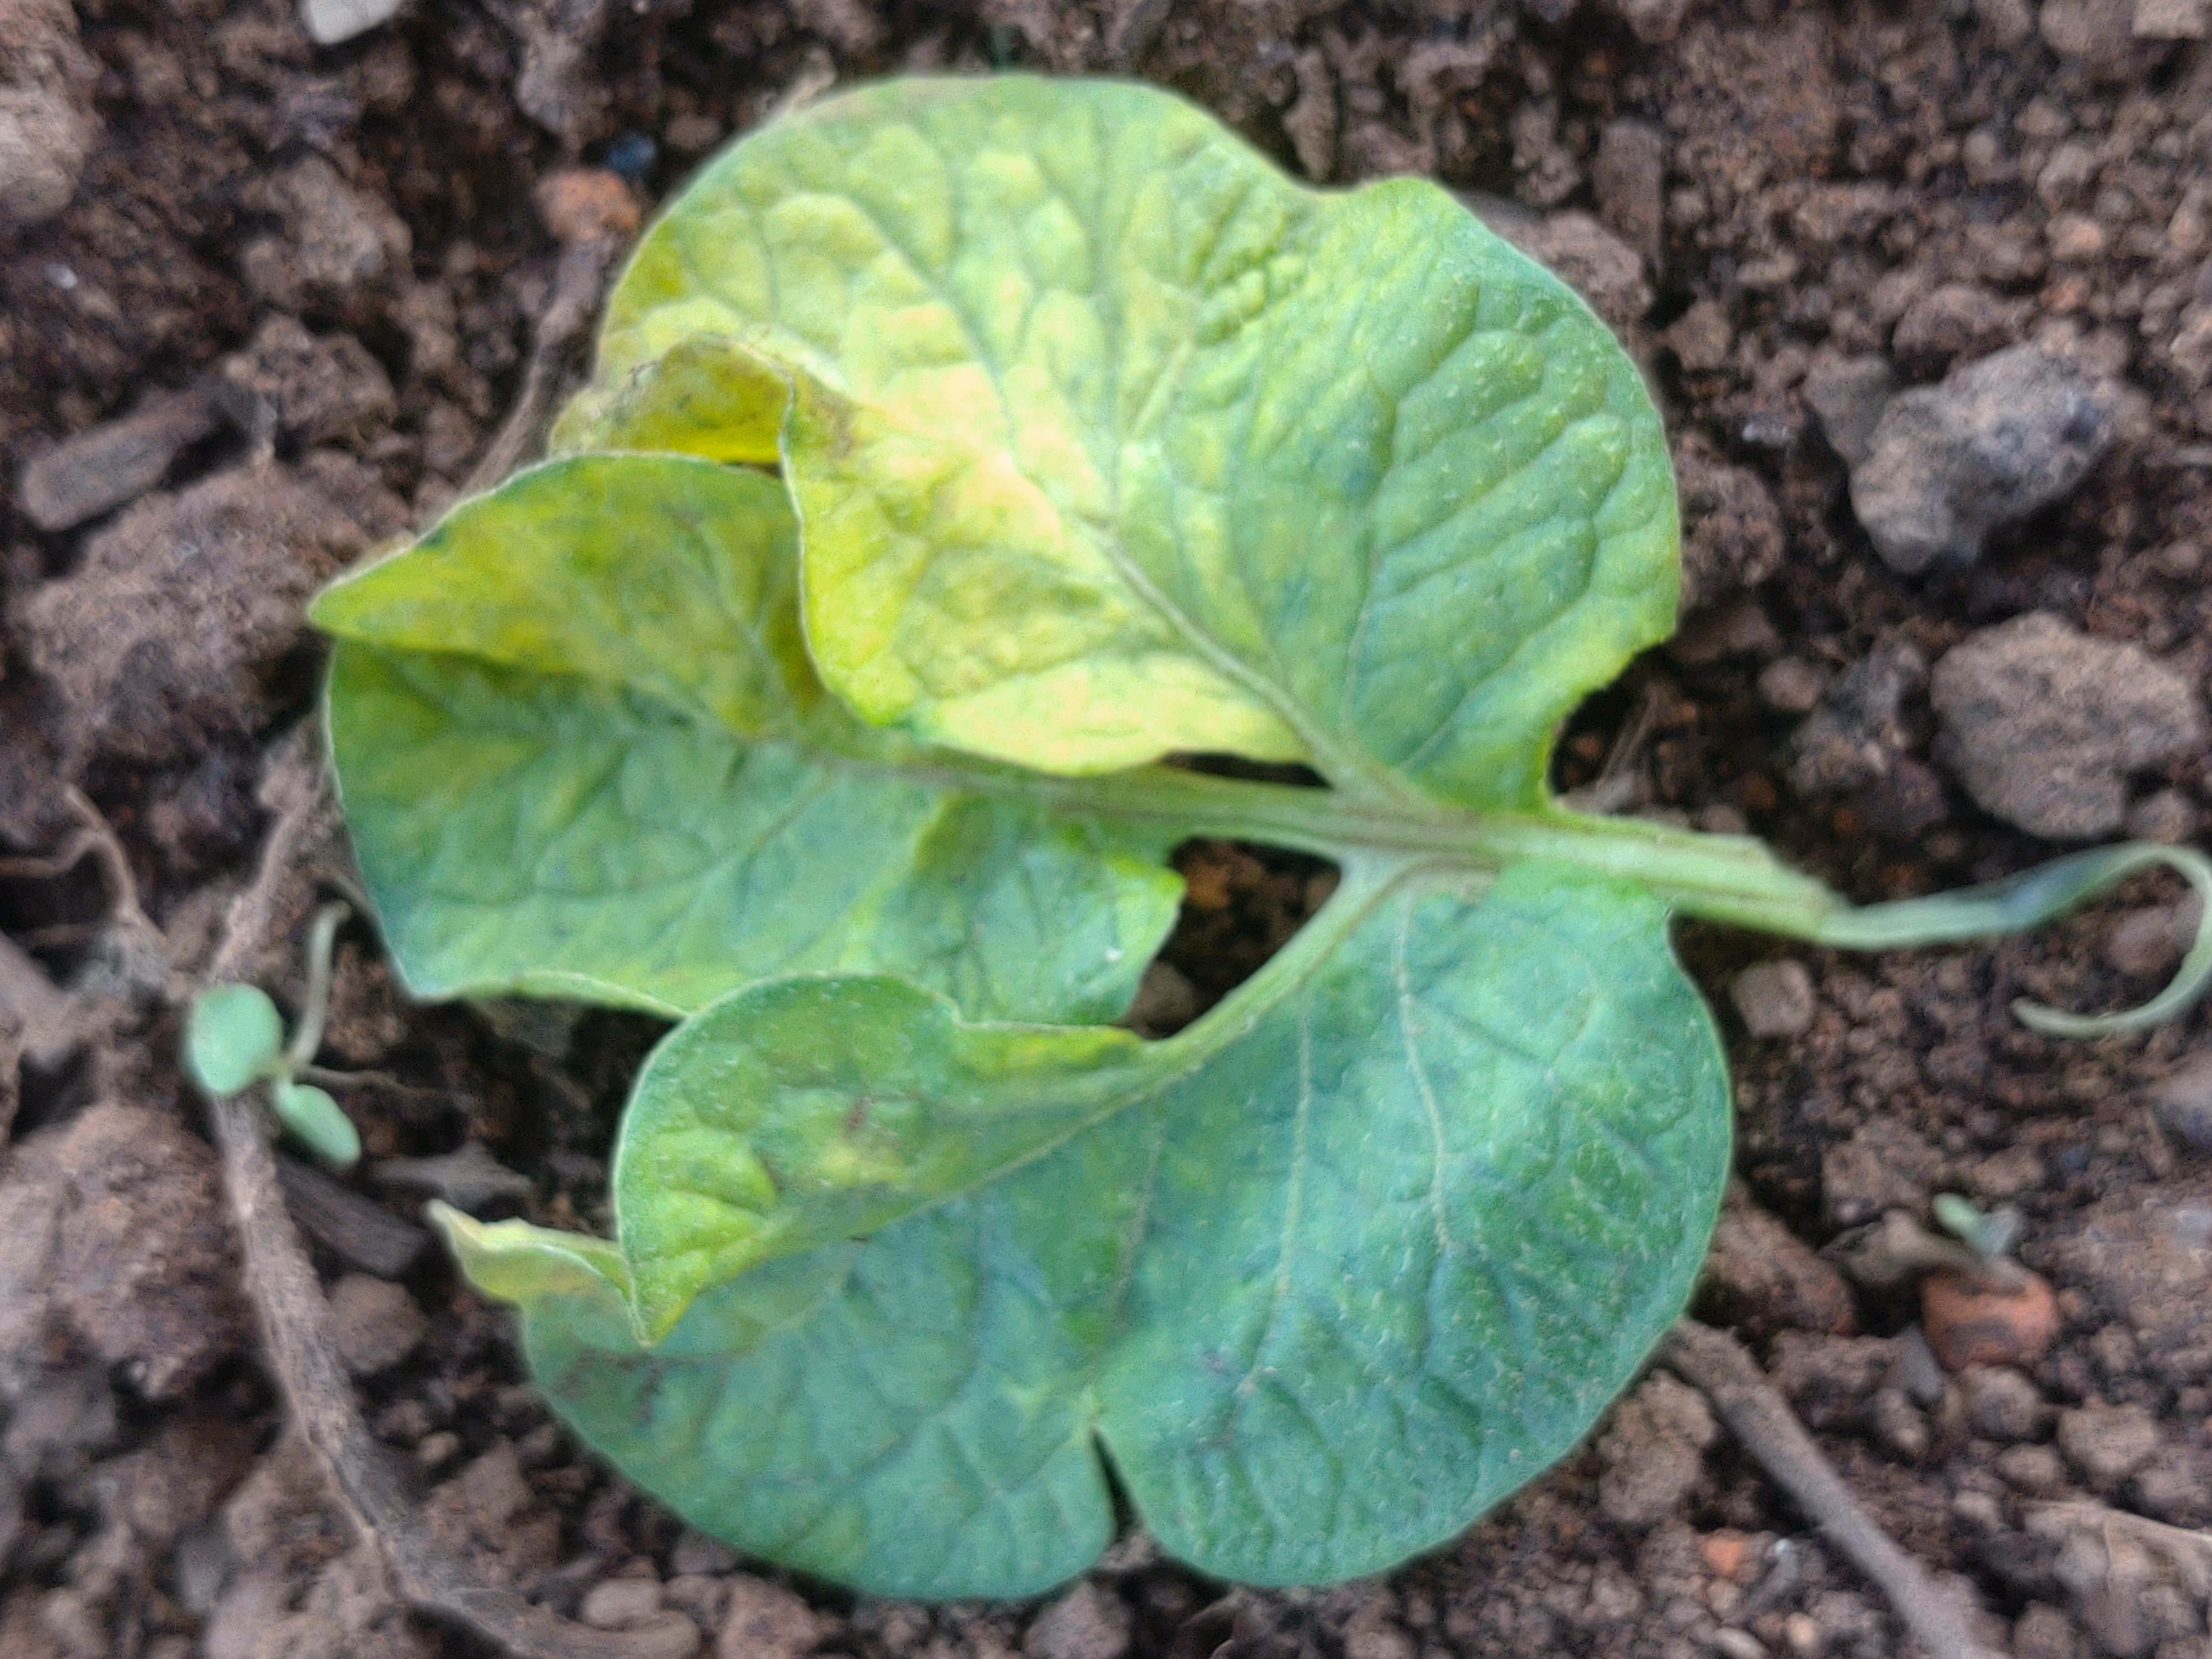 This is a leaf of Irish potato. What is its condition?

late blight
